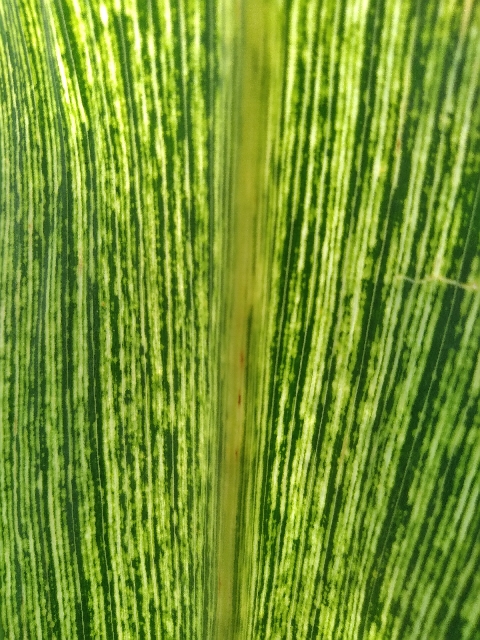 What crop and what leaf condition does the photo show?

maize, maize streak virus
